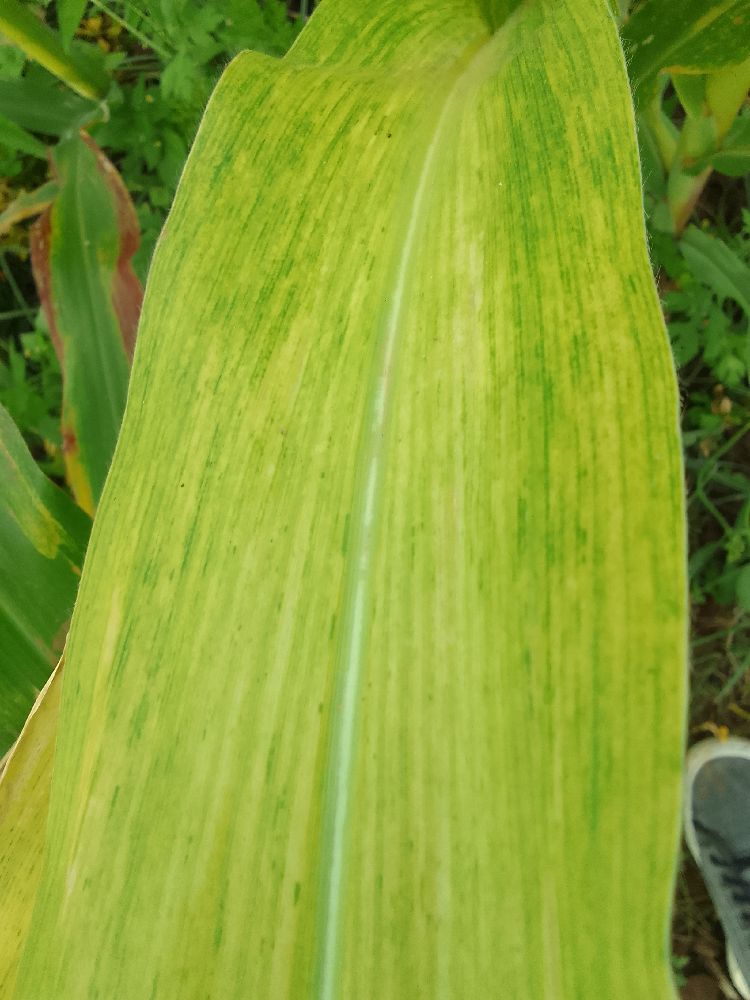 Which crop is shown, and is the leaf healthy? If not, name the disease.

maize, maize lethal necrosis
